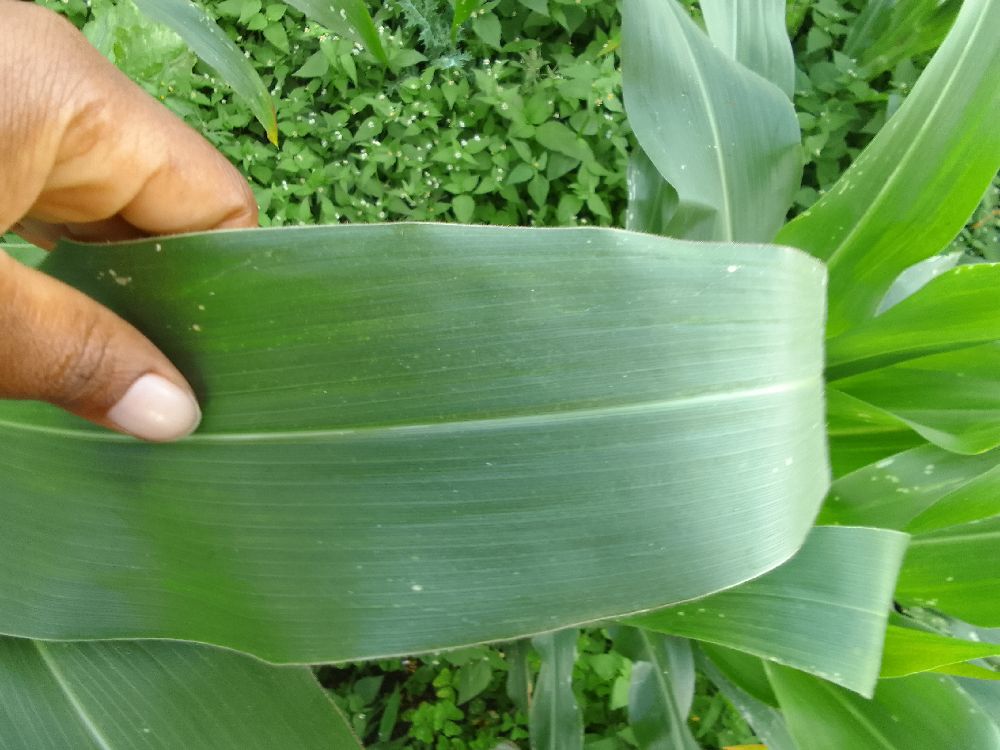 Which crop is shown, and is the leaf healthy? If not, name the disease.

maize, healthy
